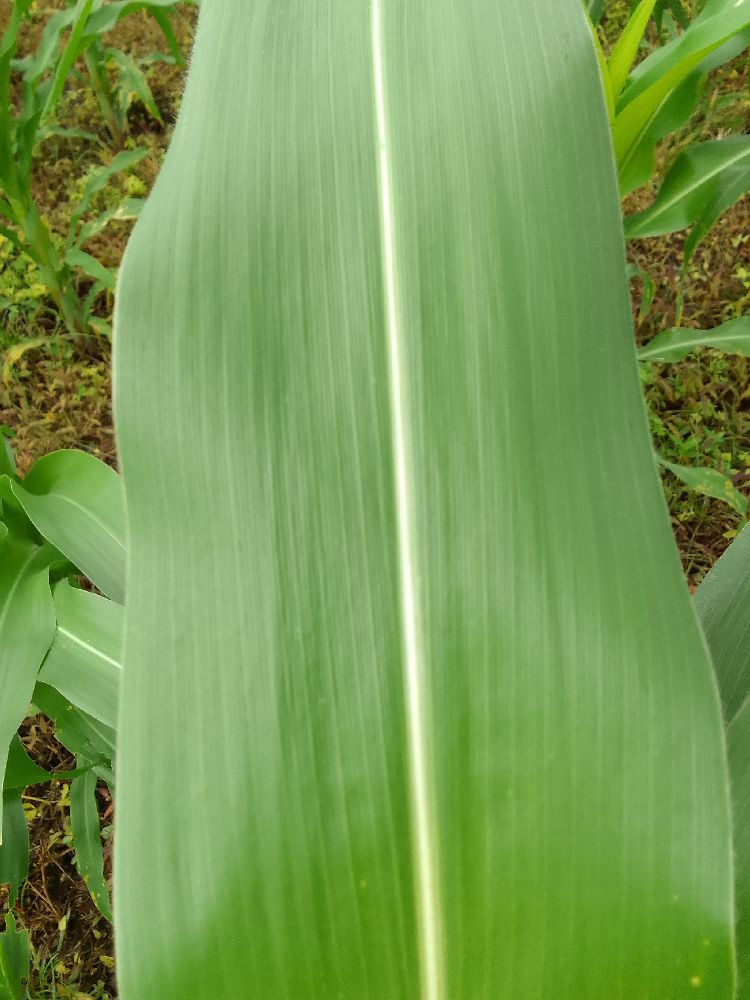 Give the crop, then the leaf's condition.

maize, healthy
